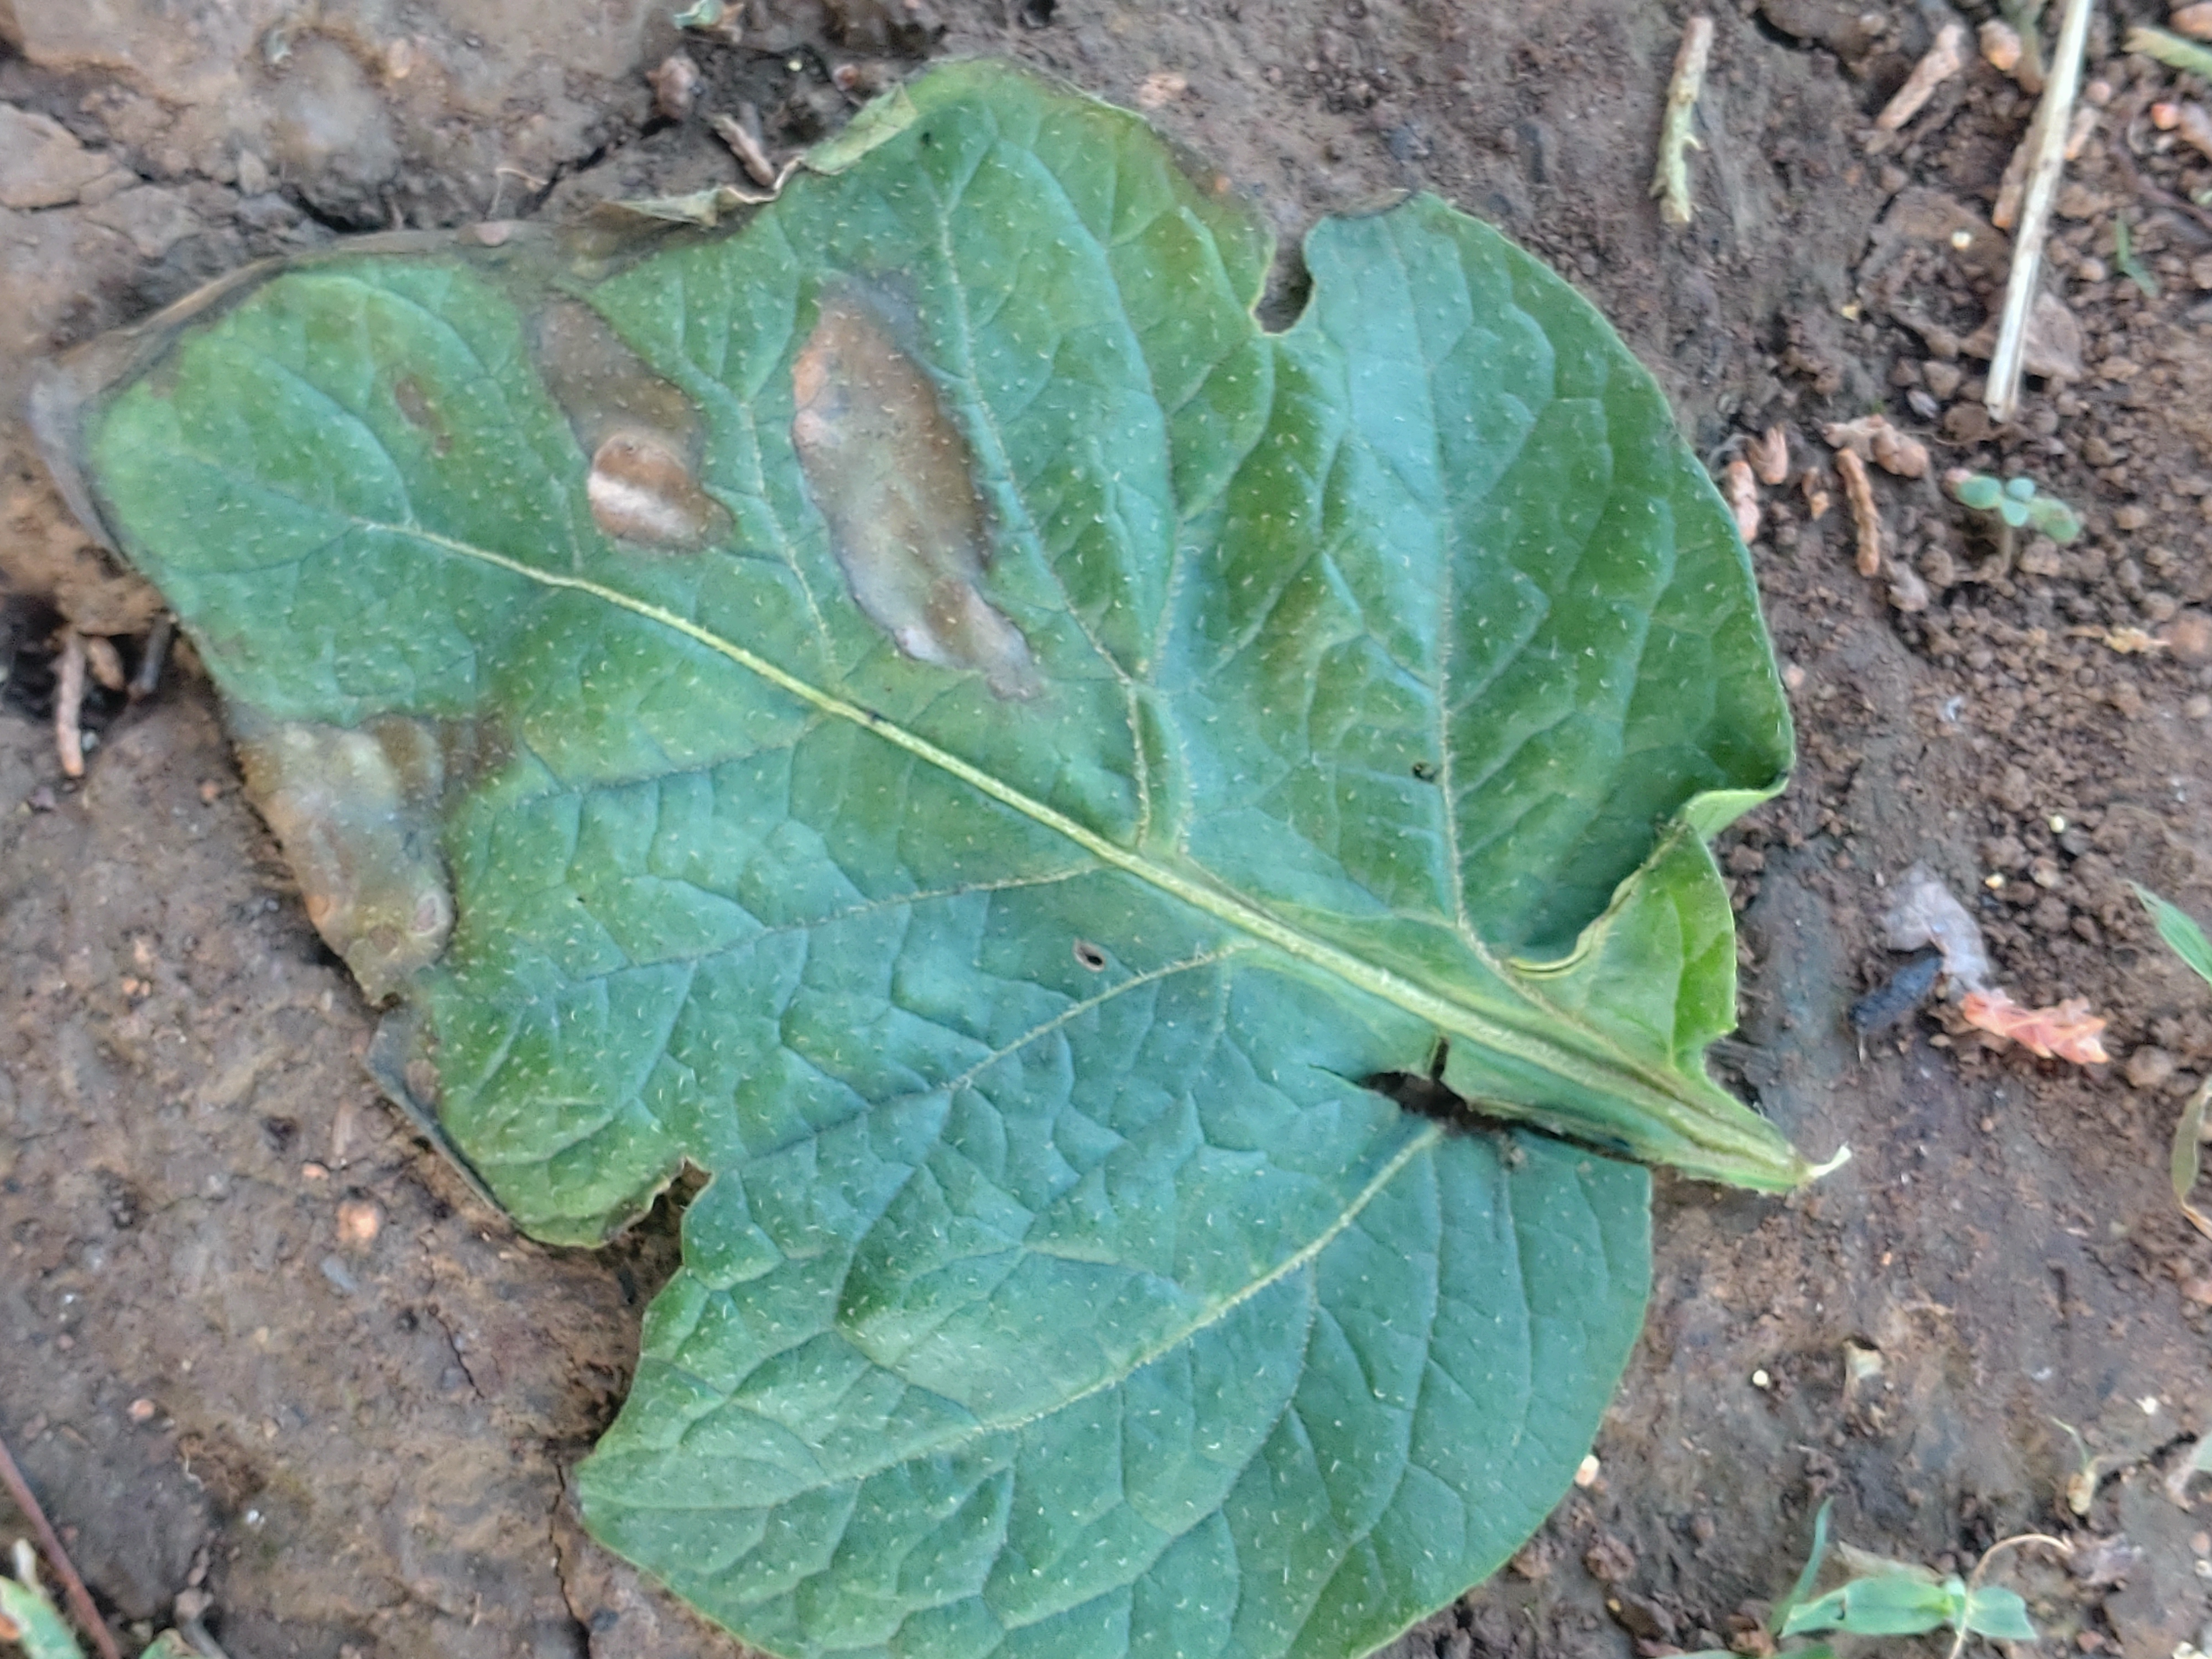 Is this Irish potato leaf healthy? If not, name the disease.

early blight
